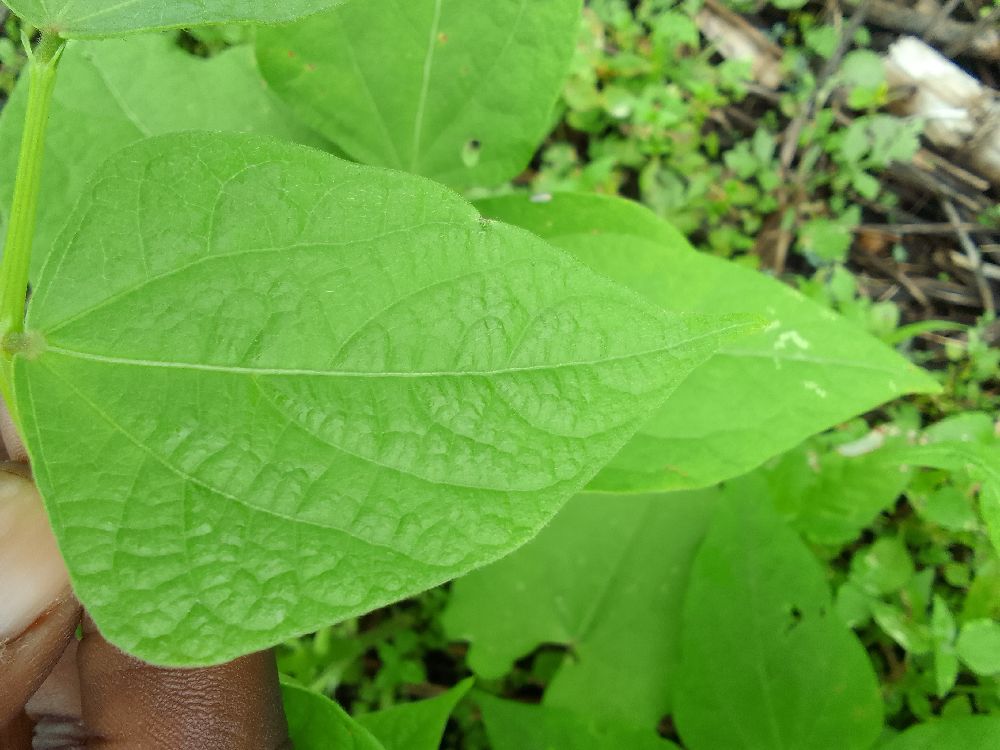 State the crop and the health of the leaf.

common bean, healthy
